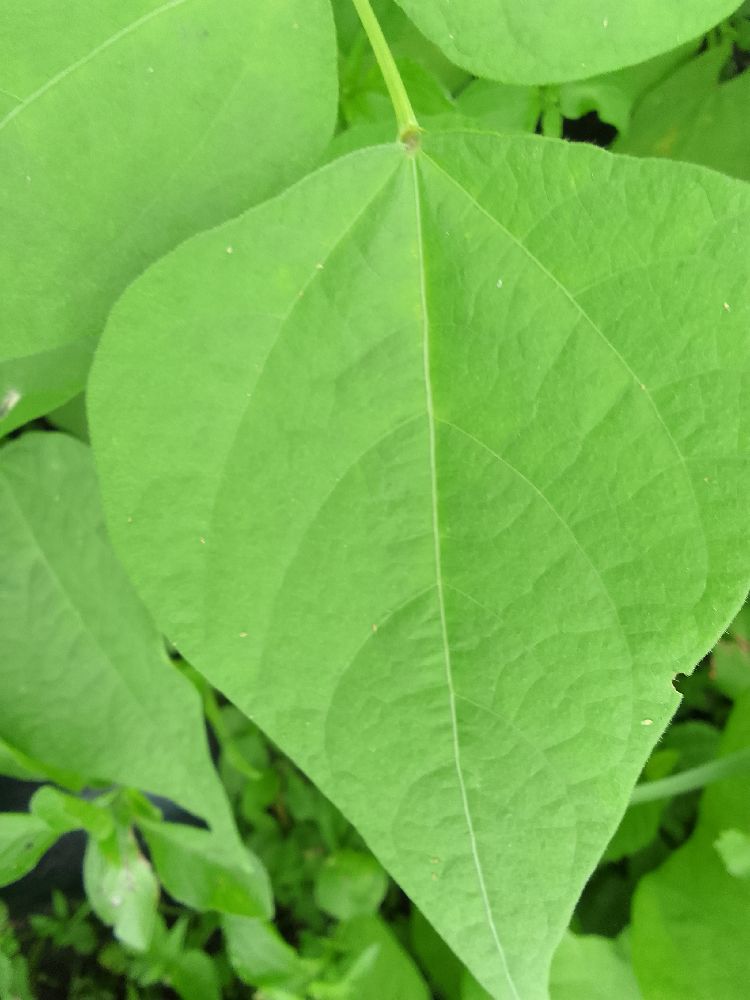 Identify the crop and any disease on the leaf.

common bean, healthy
